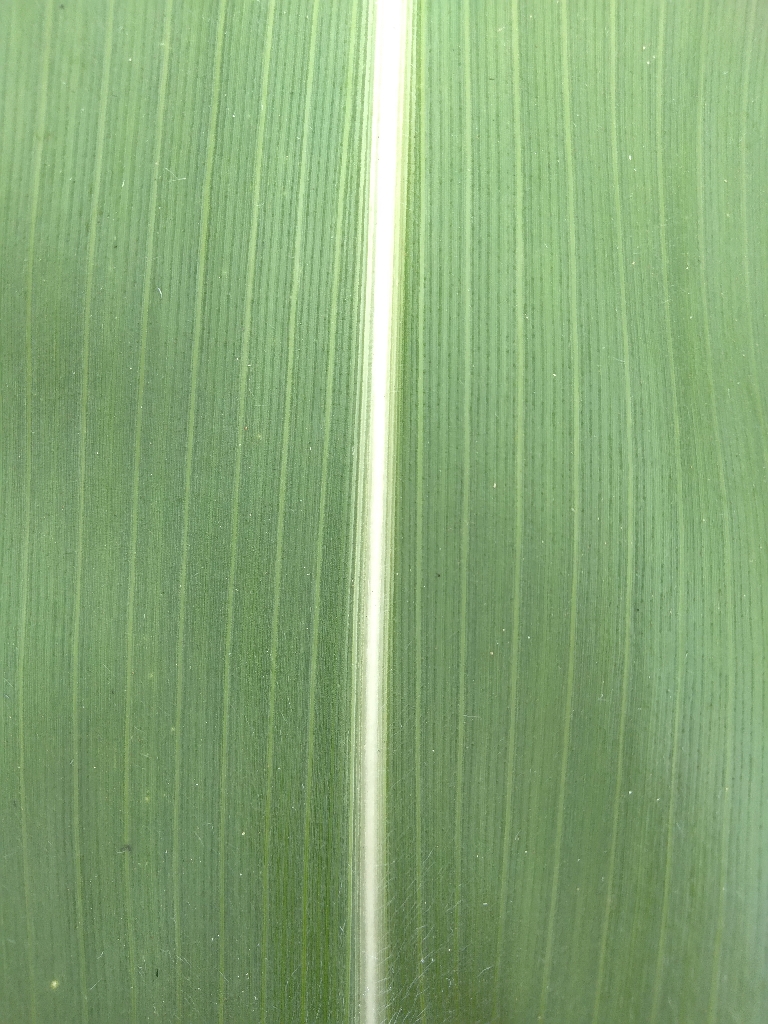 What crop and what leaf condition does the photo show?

maize, healthy
